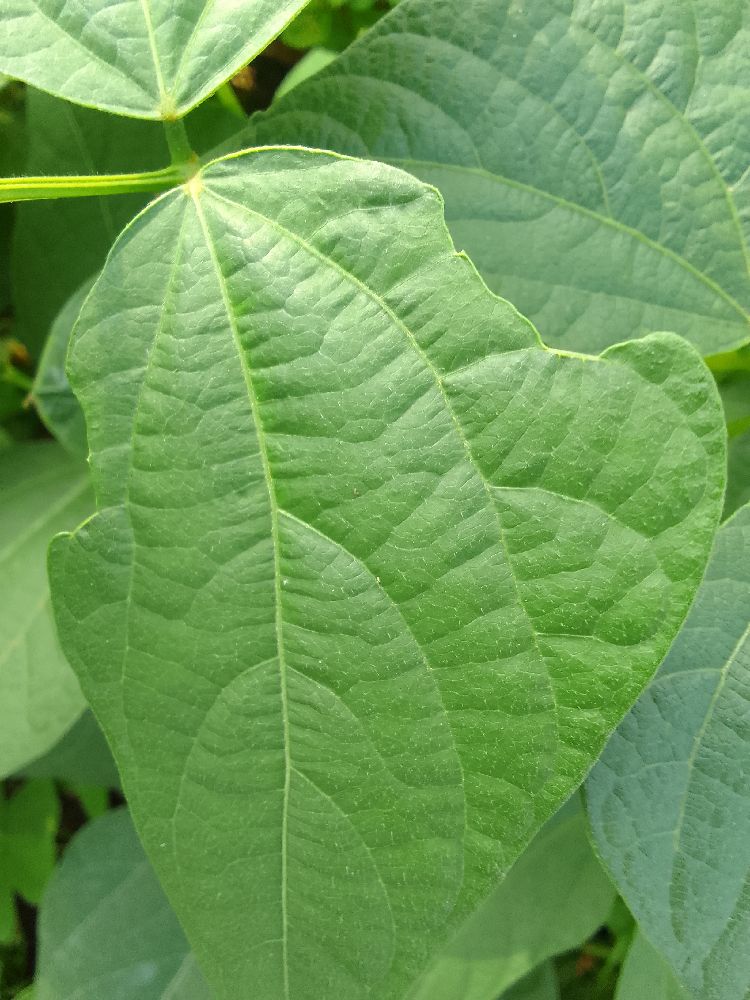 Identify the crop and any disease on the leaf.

common bean, healthy
